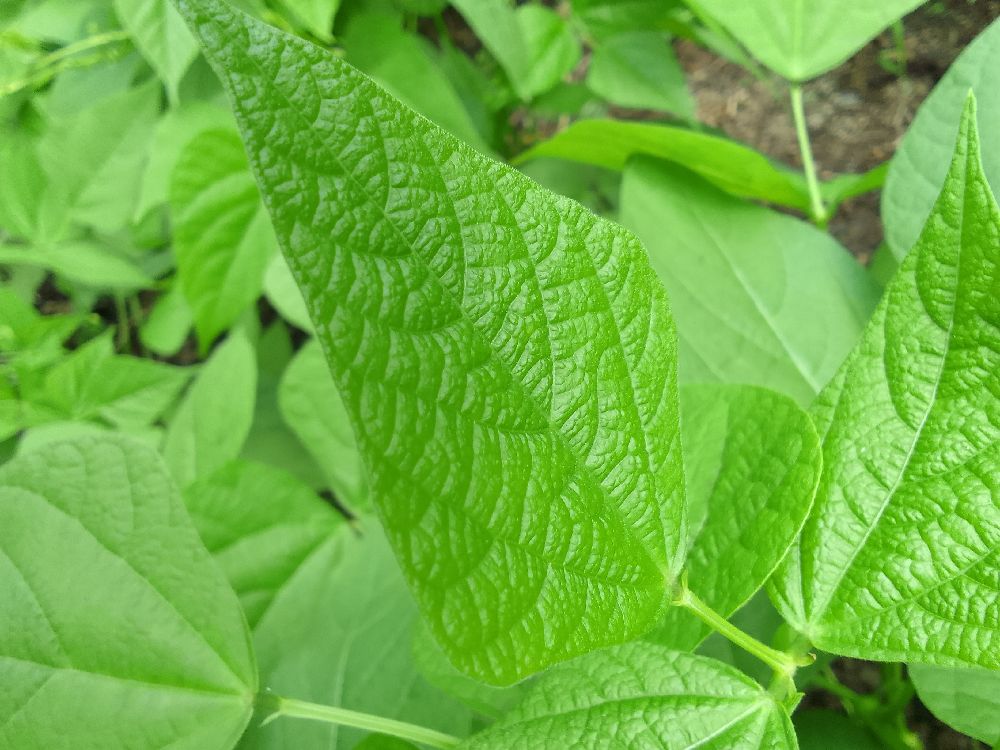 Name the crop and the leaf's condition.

common bean, healthy
